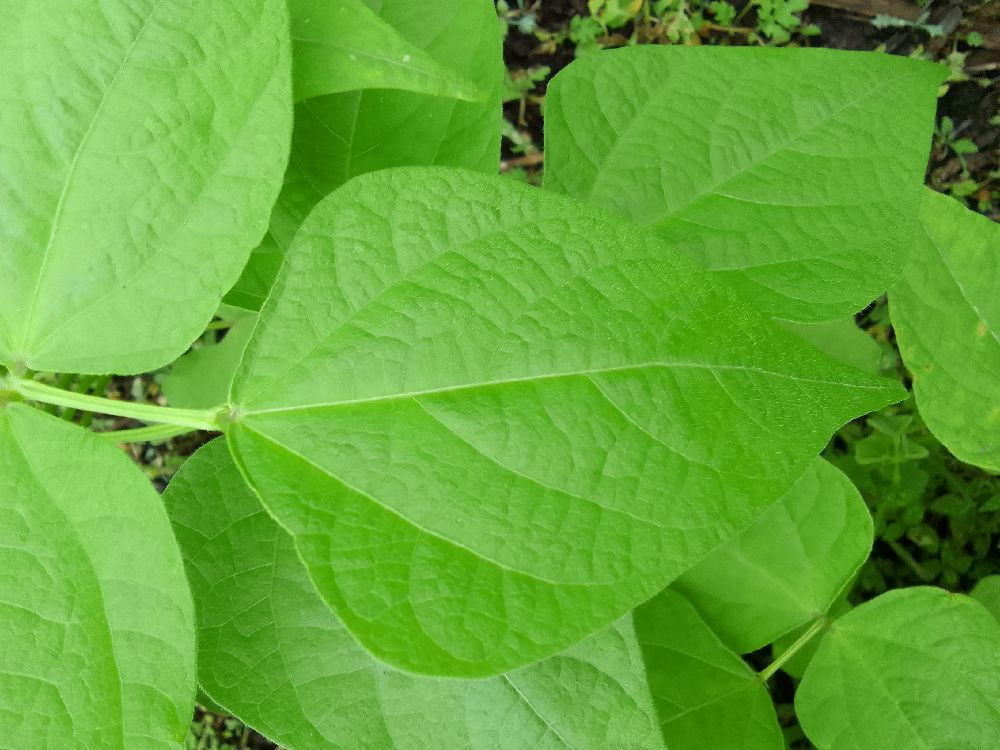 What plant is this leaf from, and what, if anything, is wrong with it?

common bean, healthy
